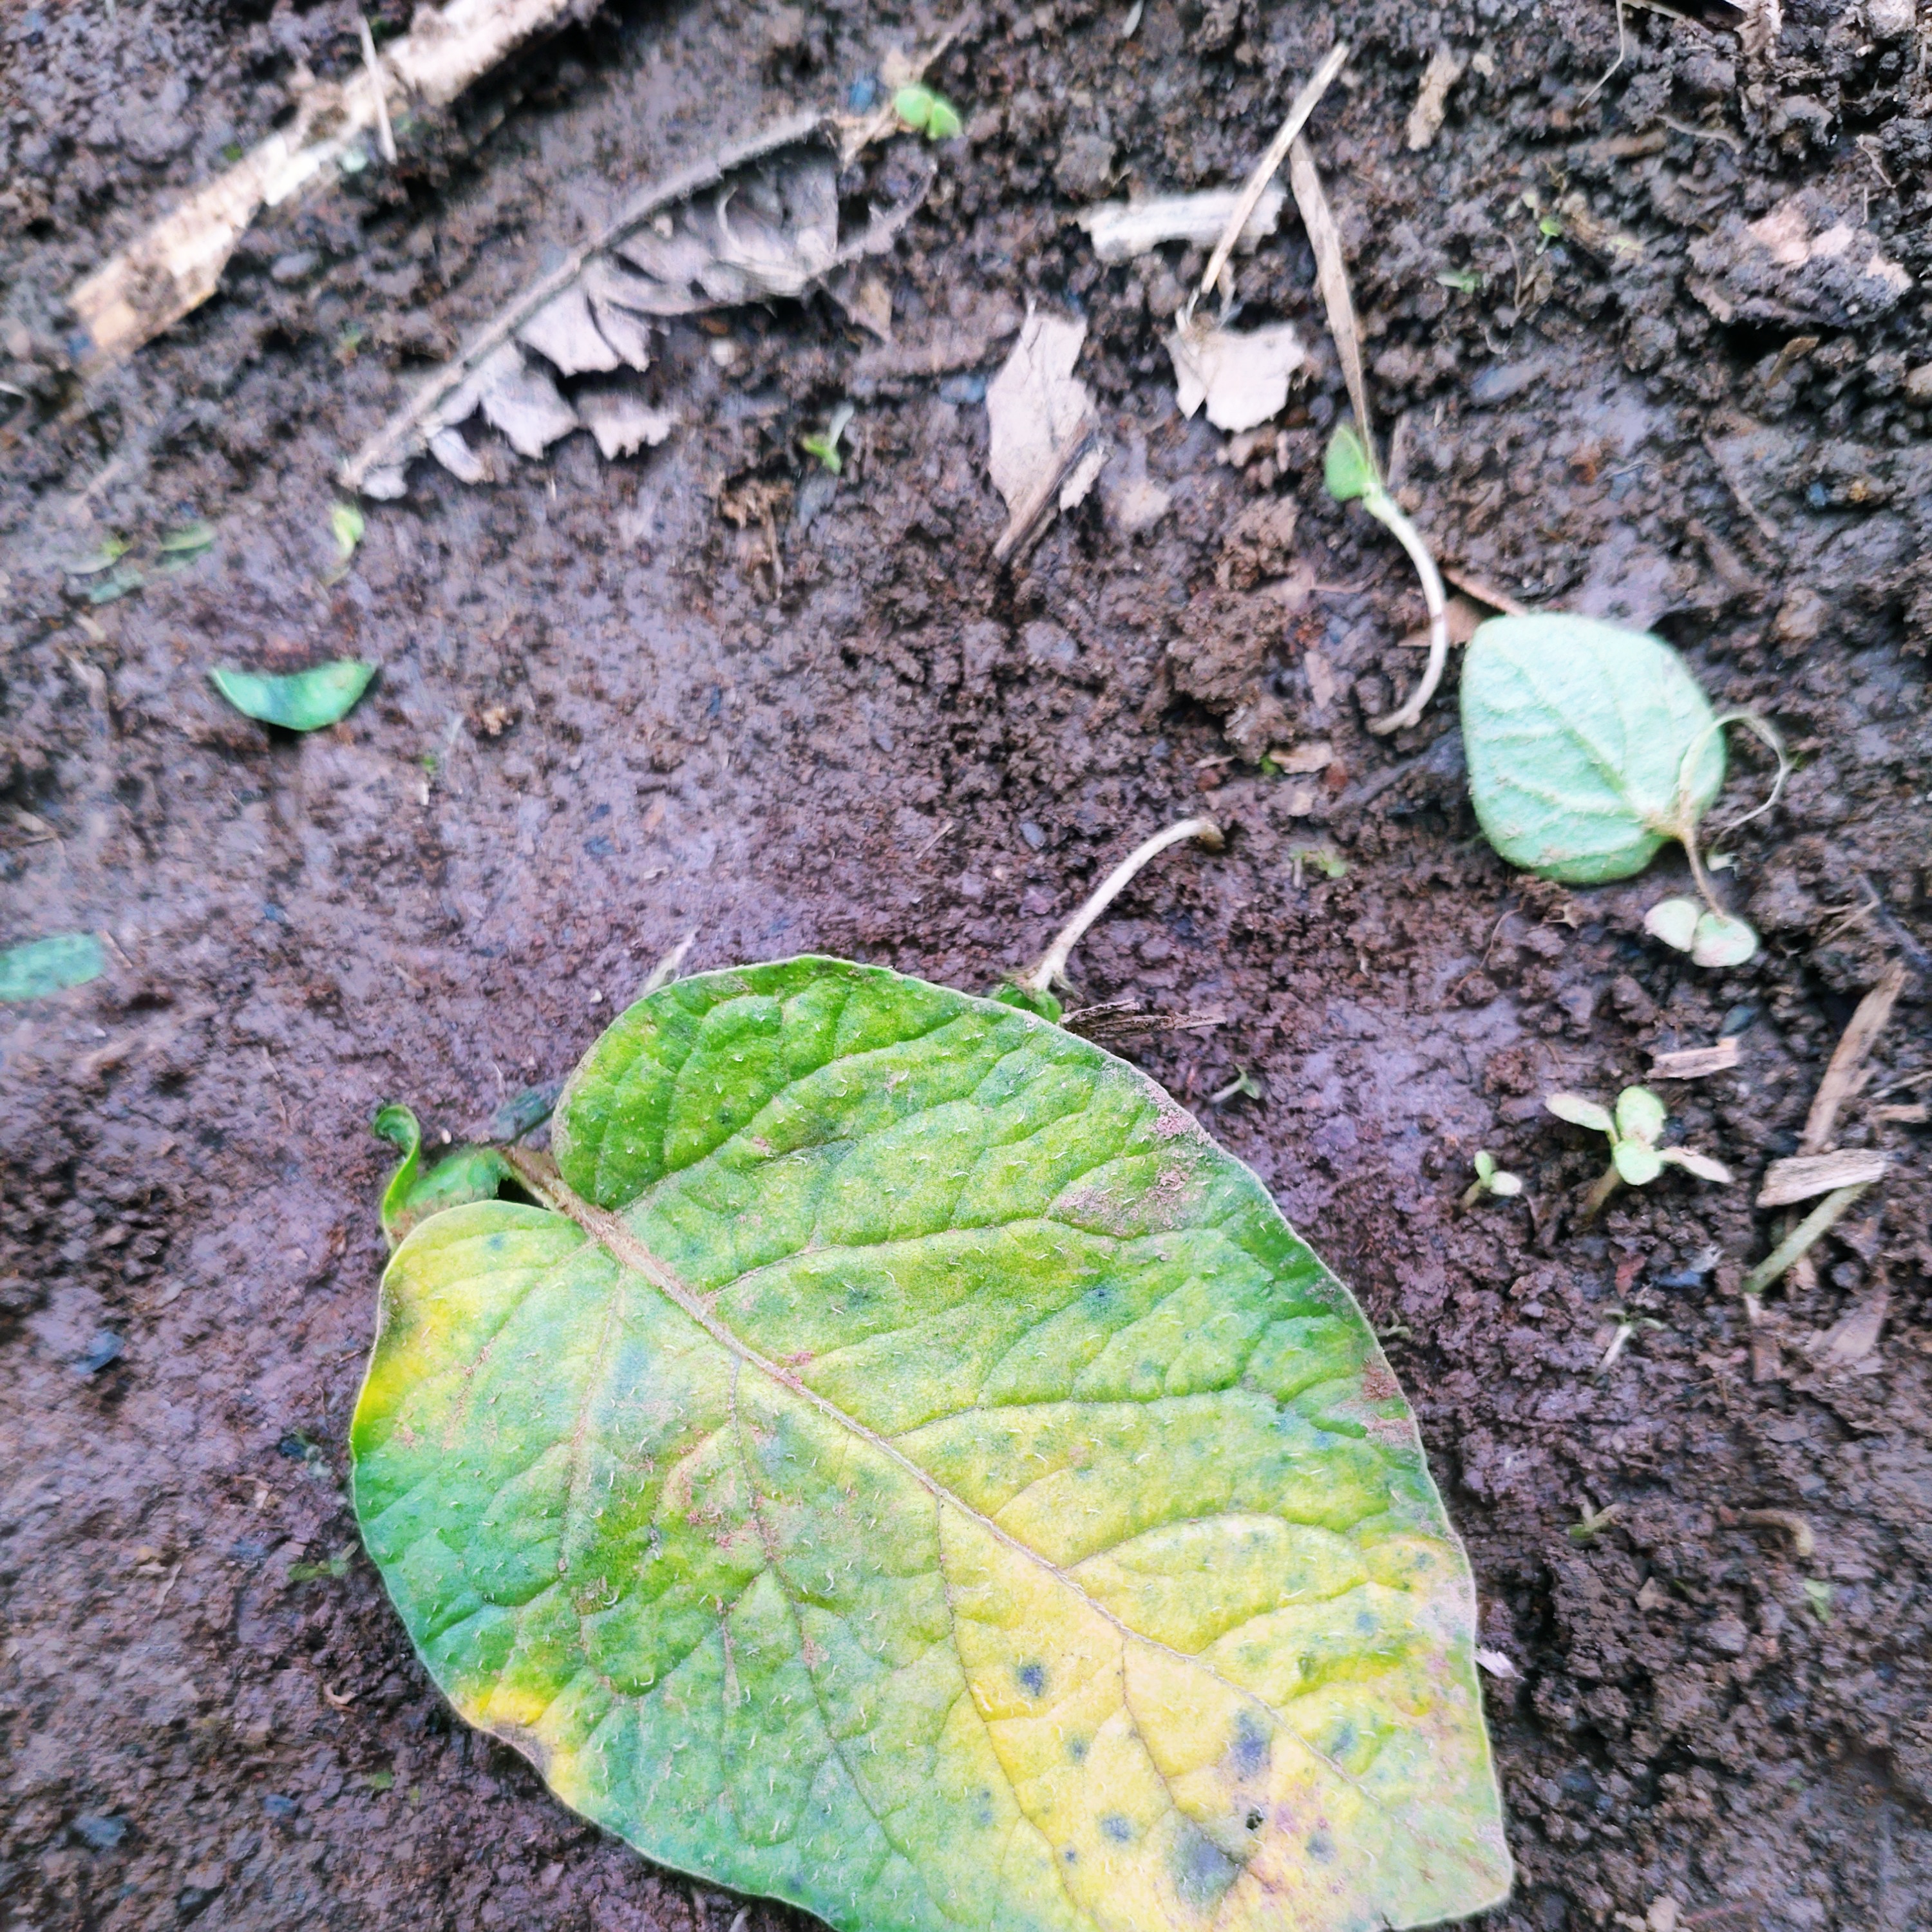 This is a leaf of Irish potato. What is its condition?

late blight
